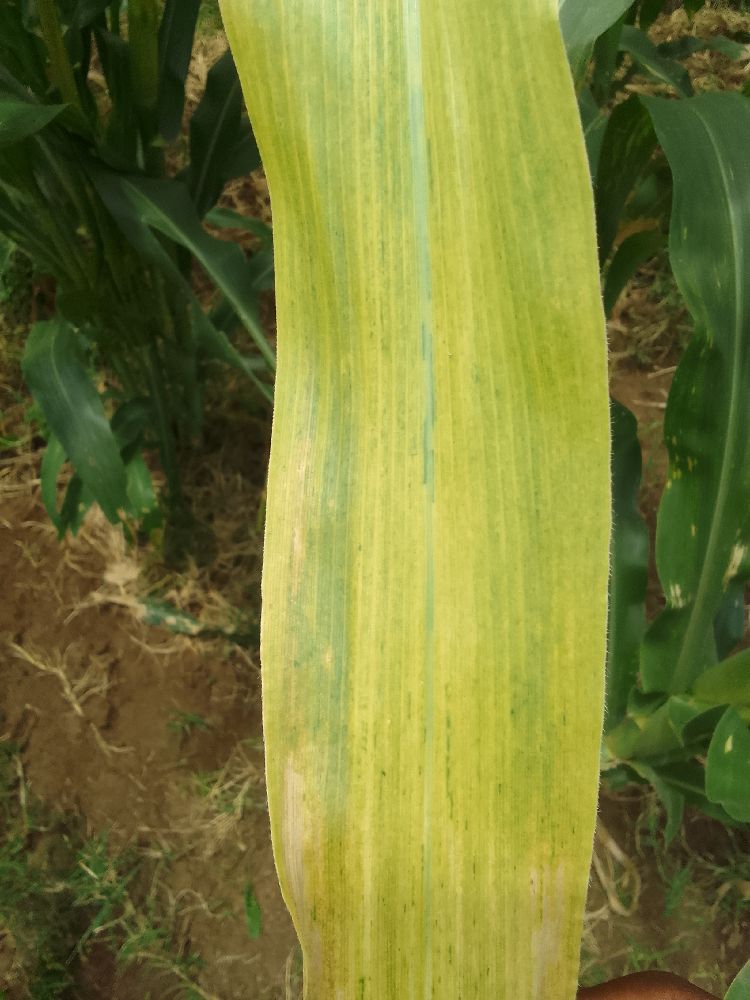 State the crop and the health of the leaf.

maize, maize lethal necrosis
